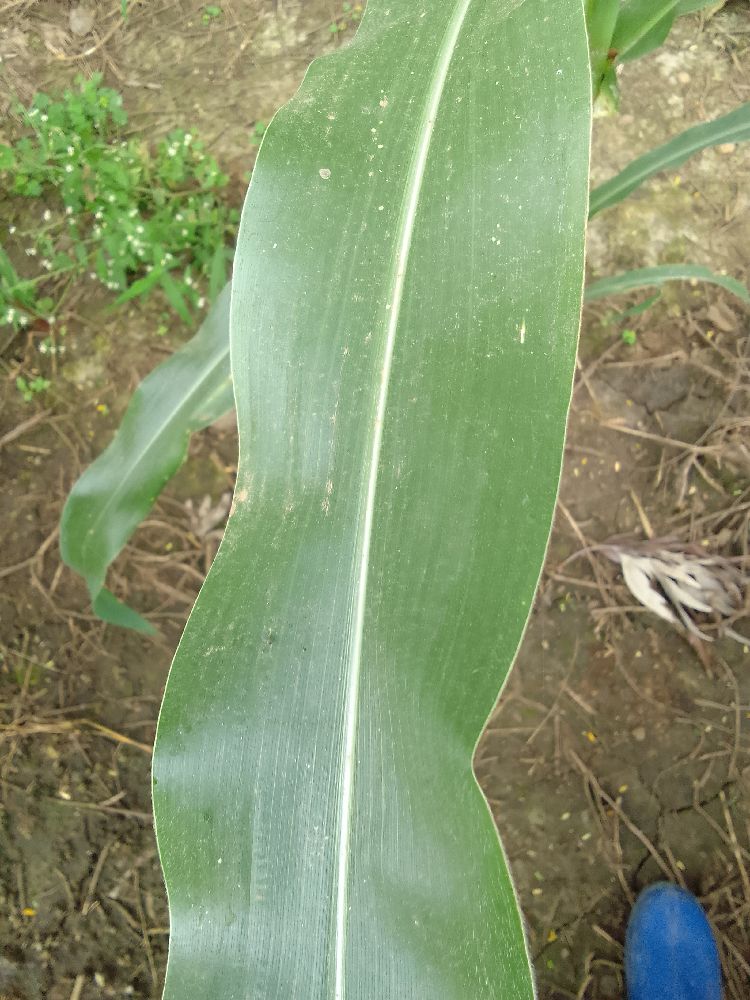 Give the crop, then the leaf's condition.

maize, healthy
